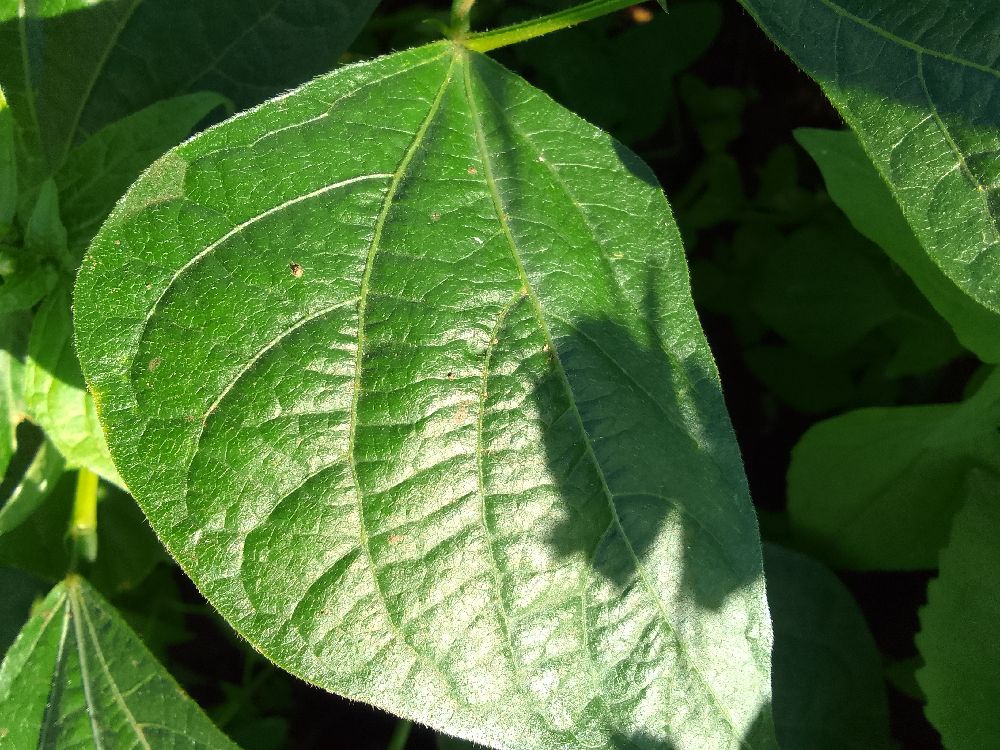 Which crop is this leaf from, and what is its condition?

common bean, healthy
